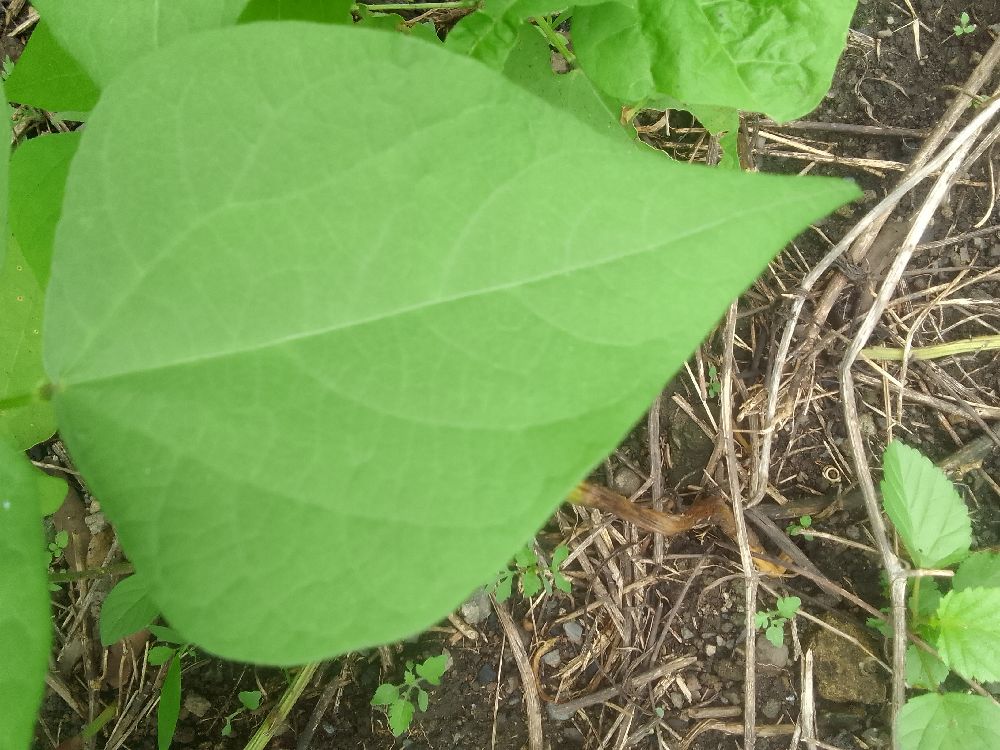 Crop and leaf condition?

common bean, healthy
